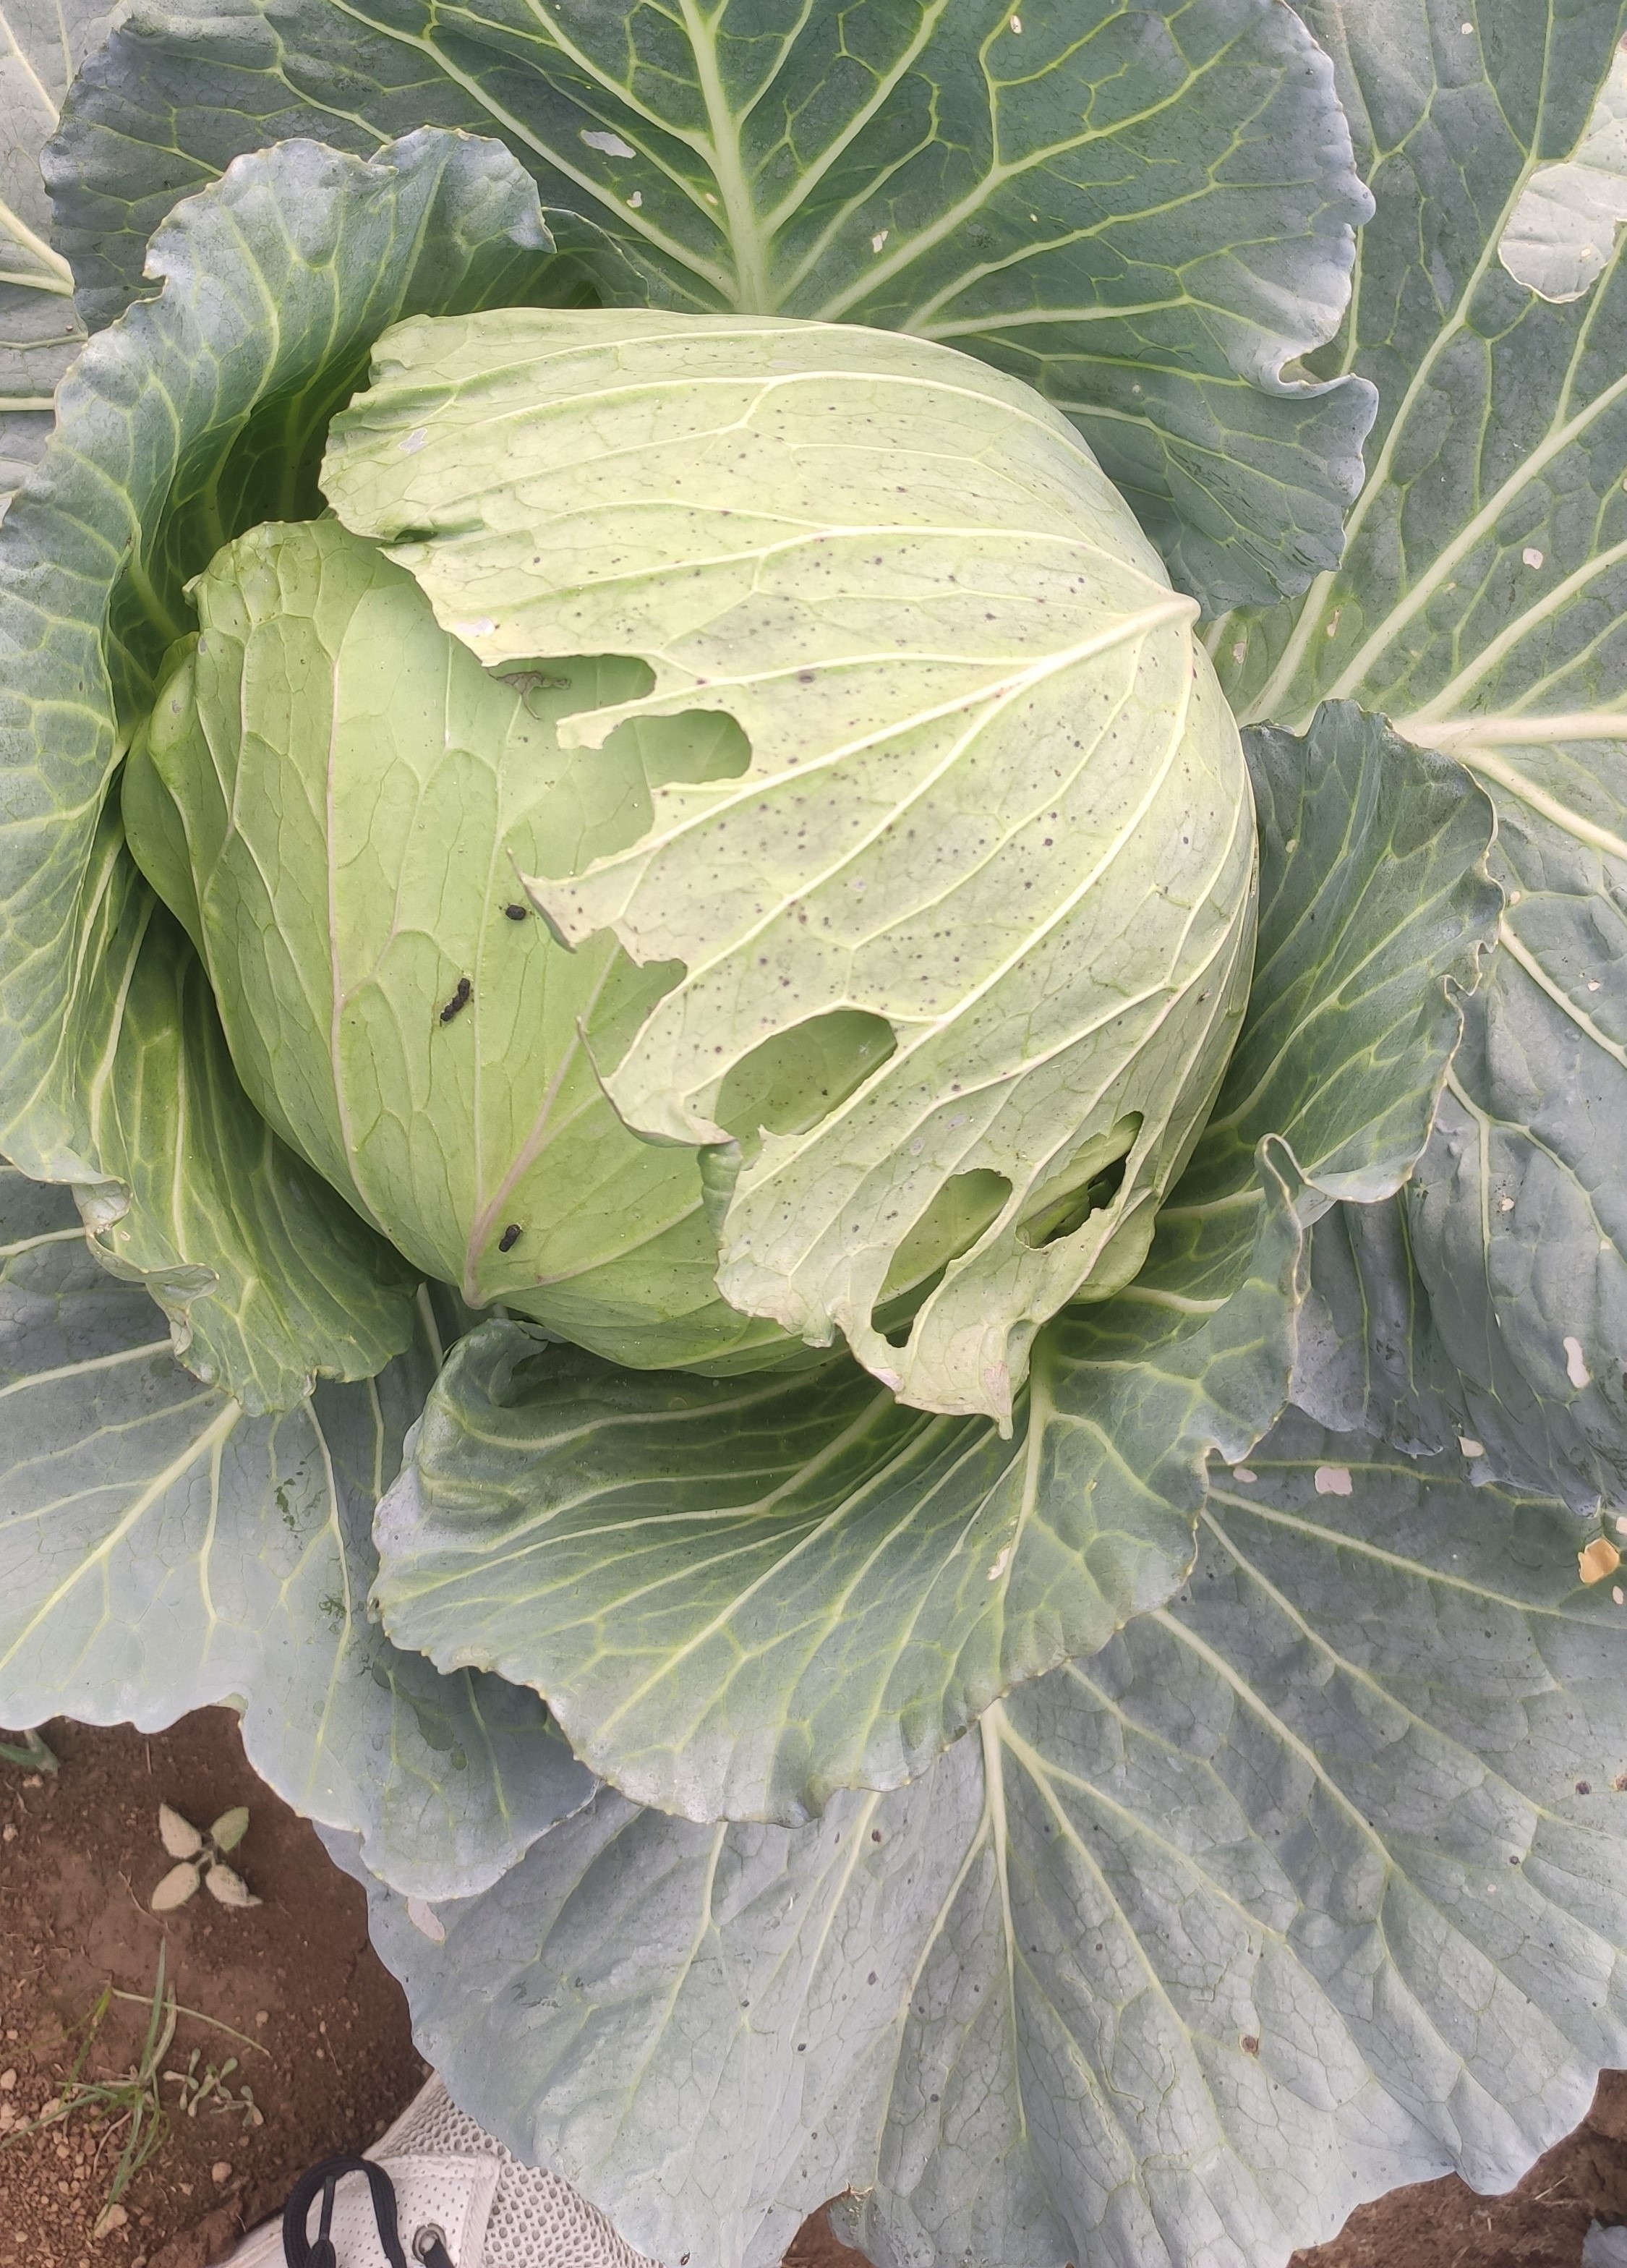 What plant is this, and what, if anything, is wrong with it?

cabbage, alternaria
